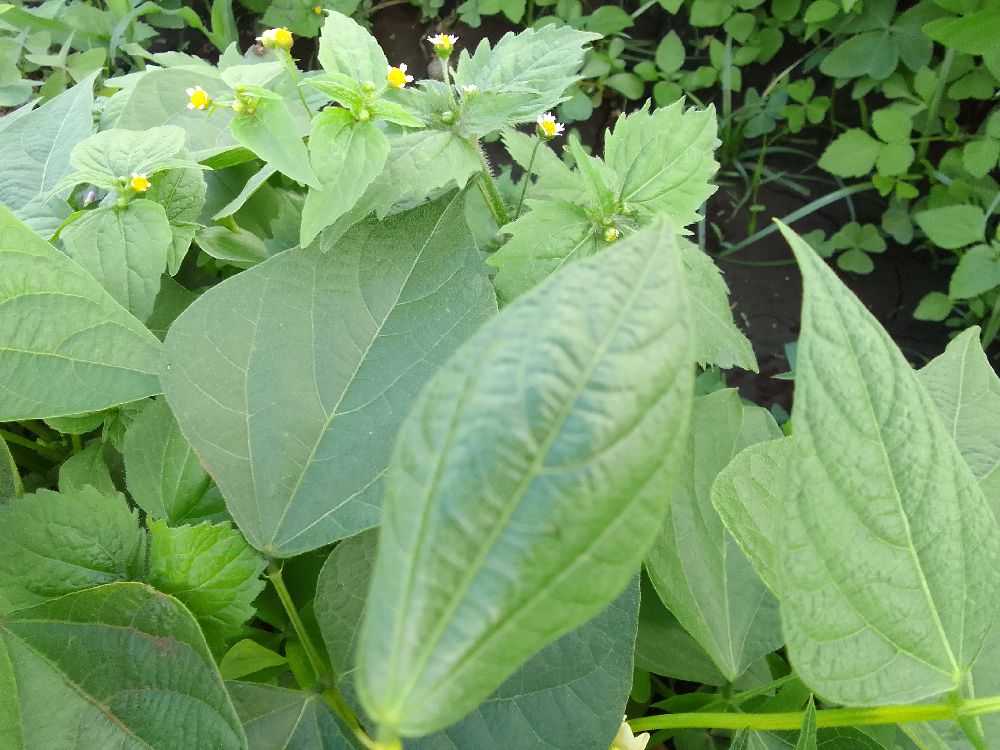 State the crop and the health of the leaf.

common bean, healthy
